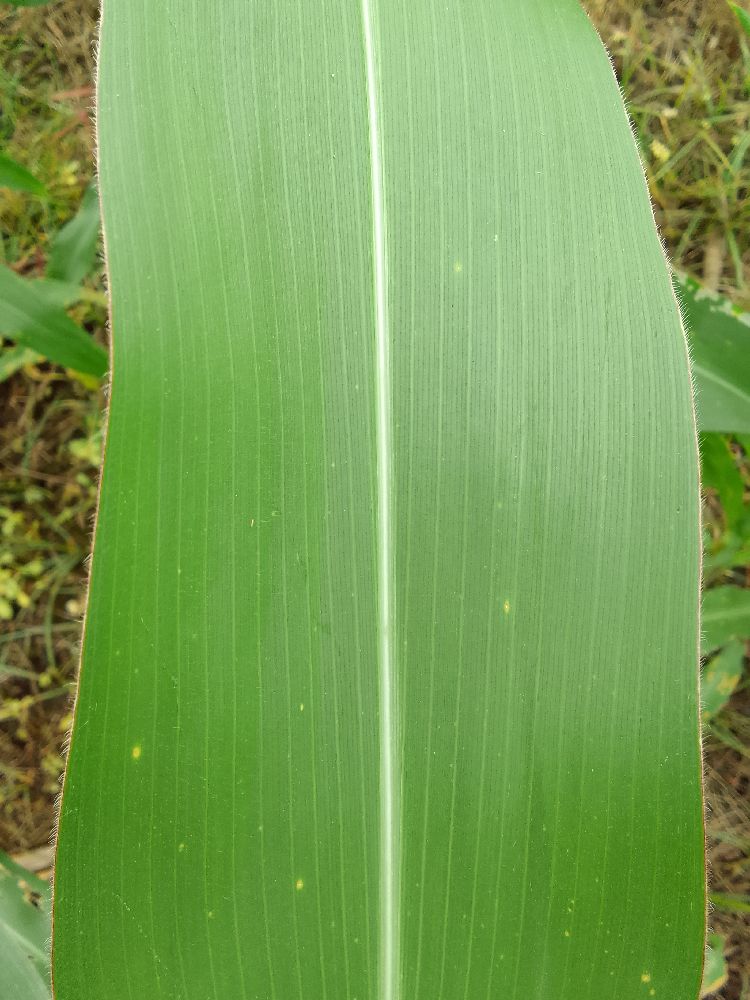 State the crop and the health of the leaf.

maize, healthy
